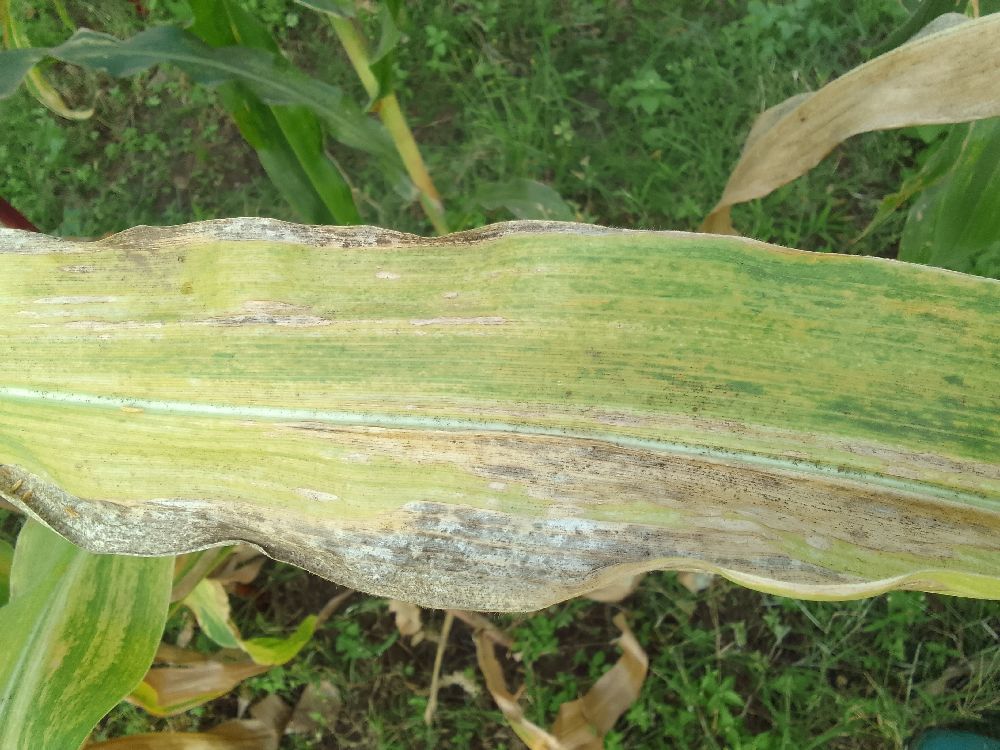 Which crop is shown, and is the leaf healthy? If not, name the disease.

maize, maize lethal necrosis
